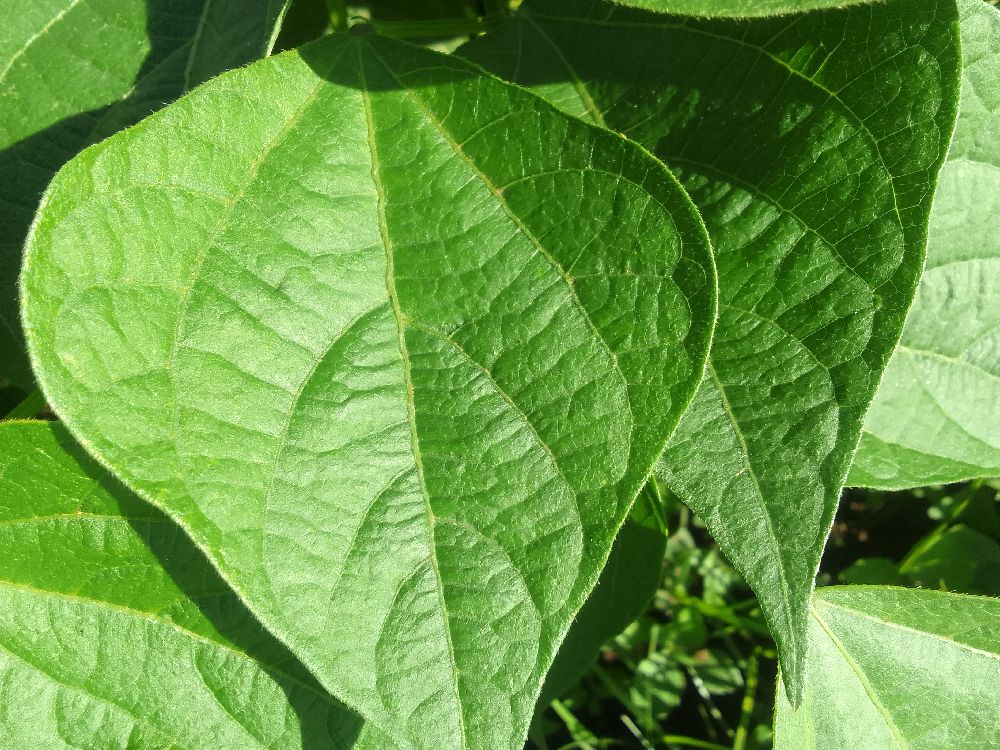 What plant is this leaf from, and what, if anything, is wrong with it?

common bean, healthy
